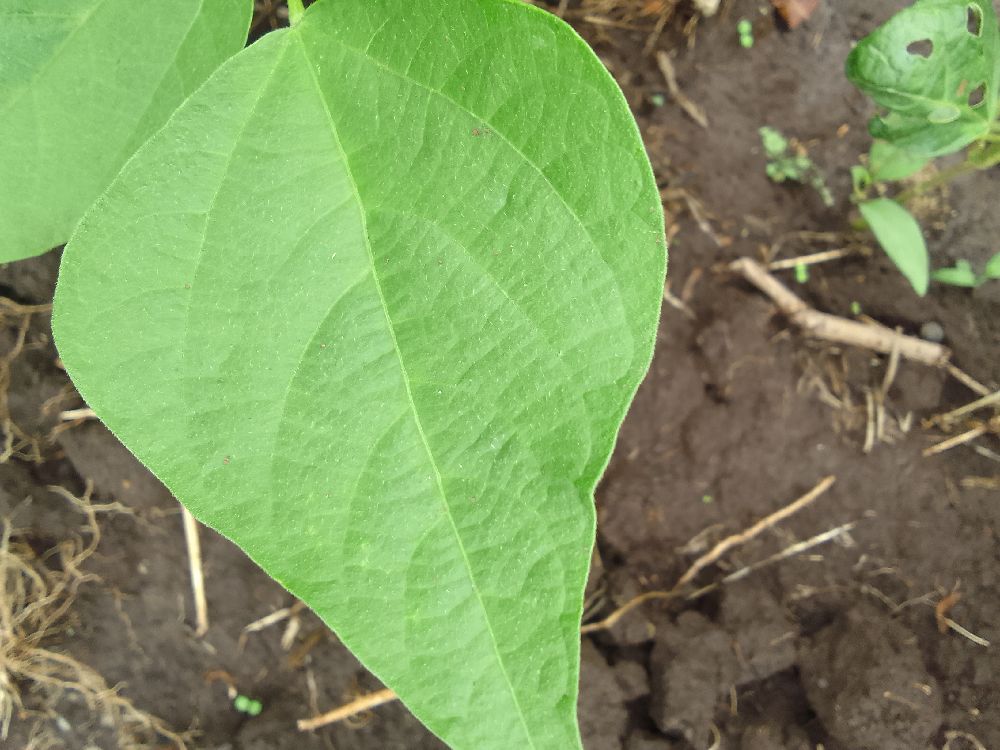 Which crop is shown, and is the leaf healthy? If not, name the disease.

common bean, healthy
